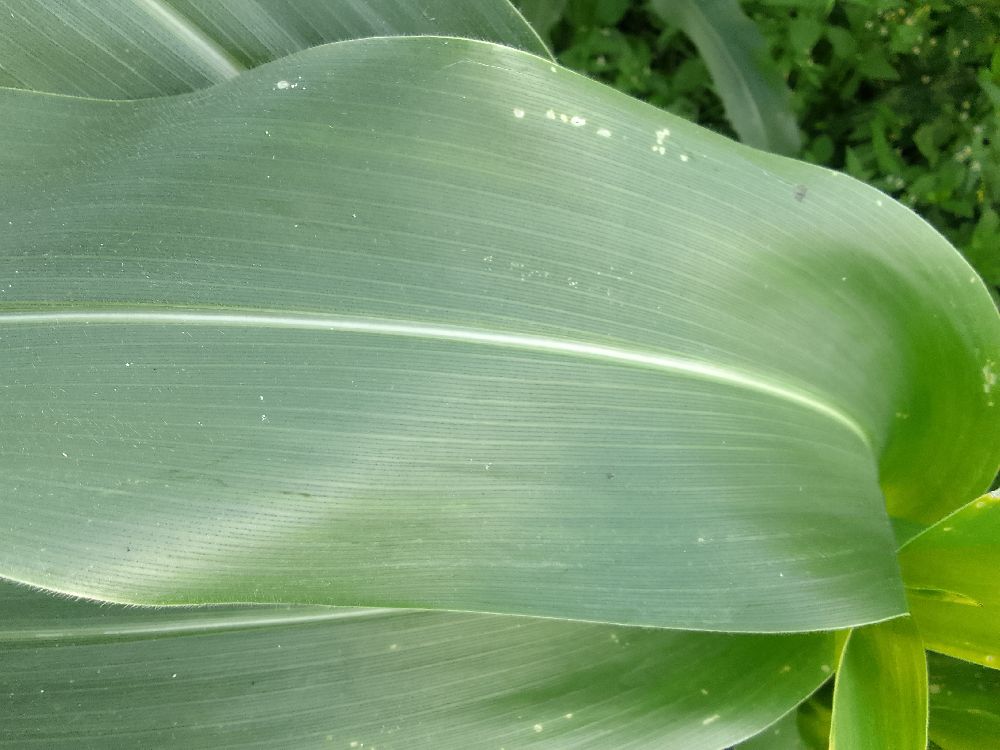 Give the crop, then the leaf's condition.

maize, healthy
